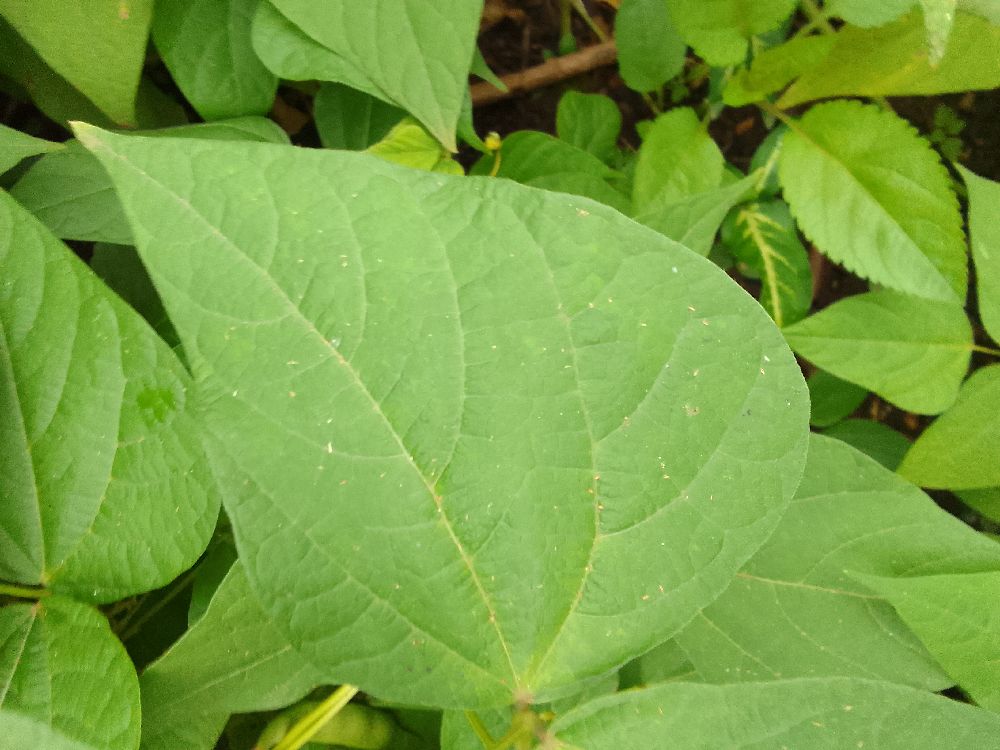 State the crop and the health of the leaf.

common bean, healthy
